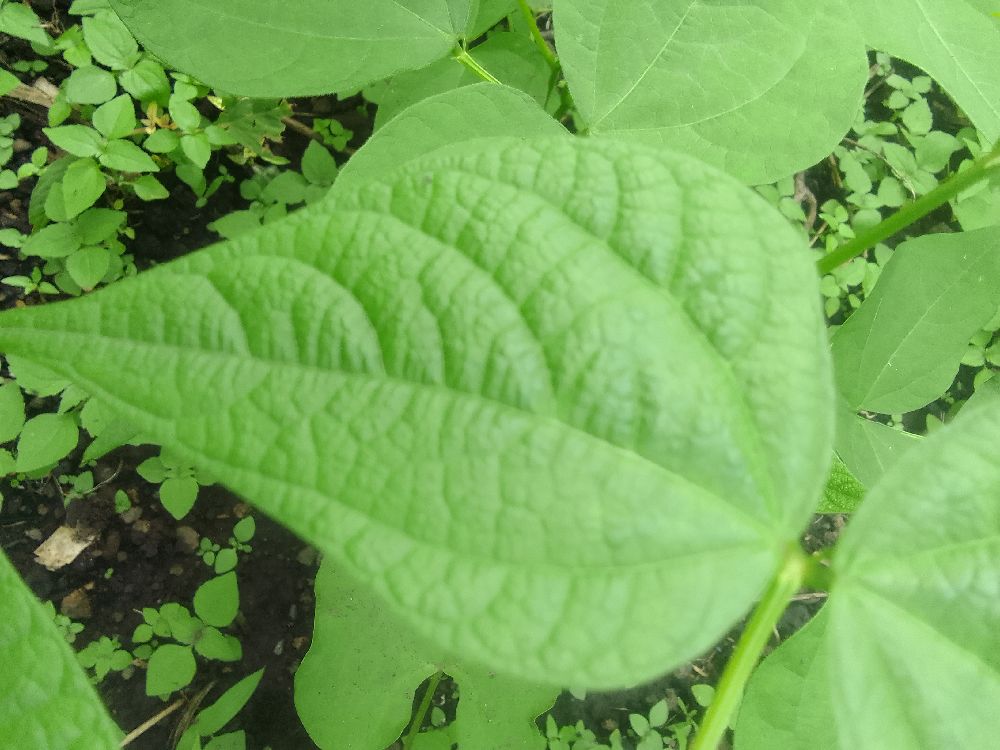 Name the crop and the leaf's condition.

common bean, healthy
